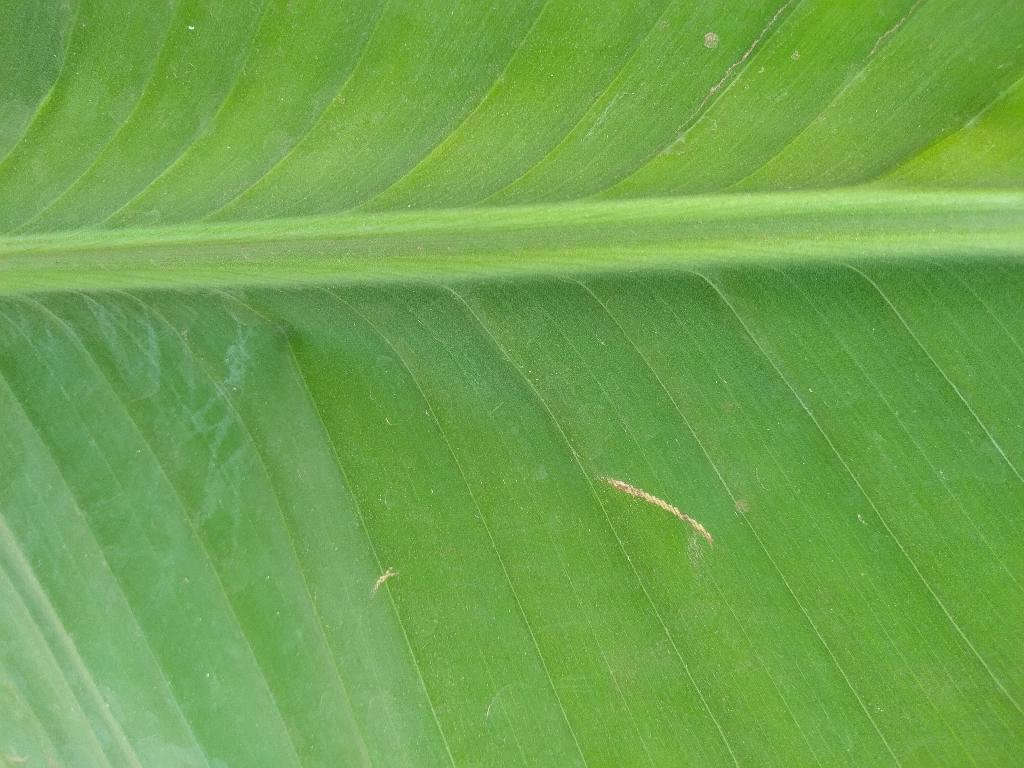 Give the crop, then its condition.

banana, healthy
